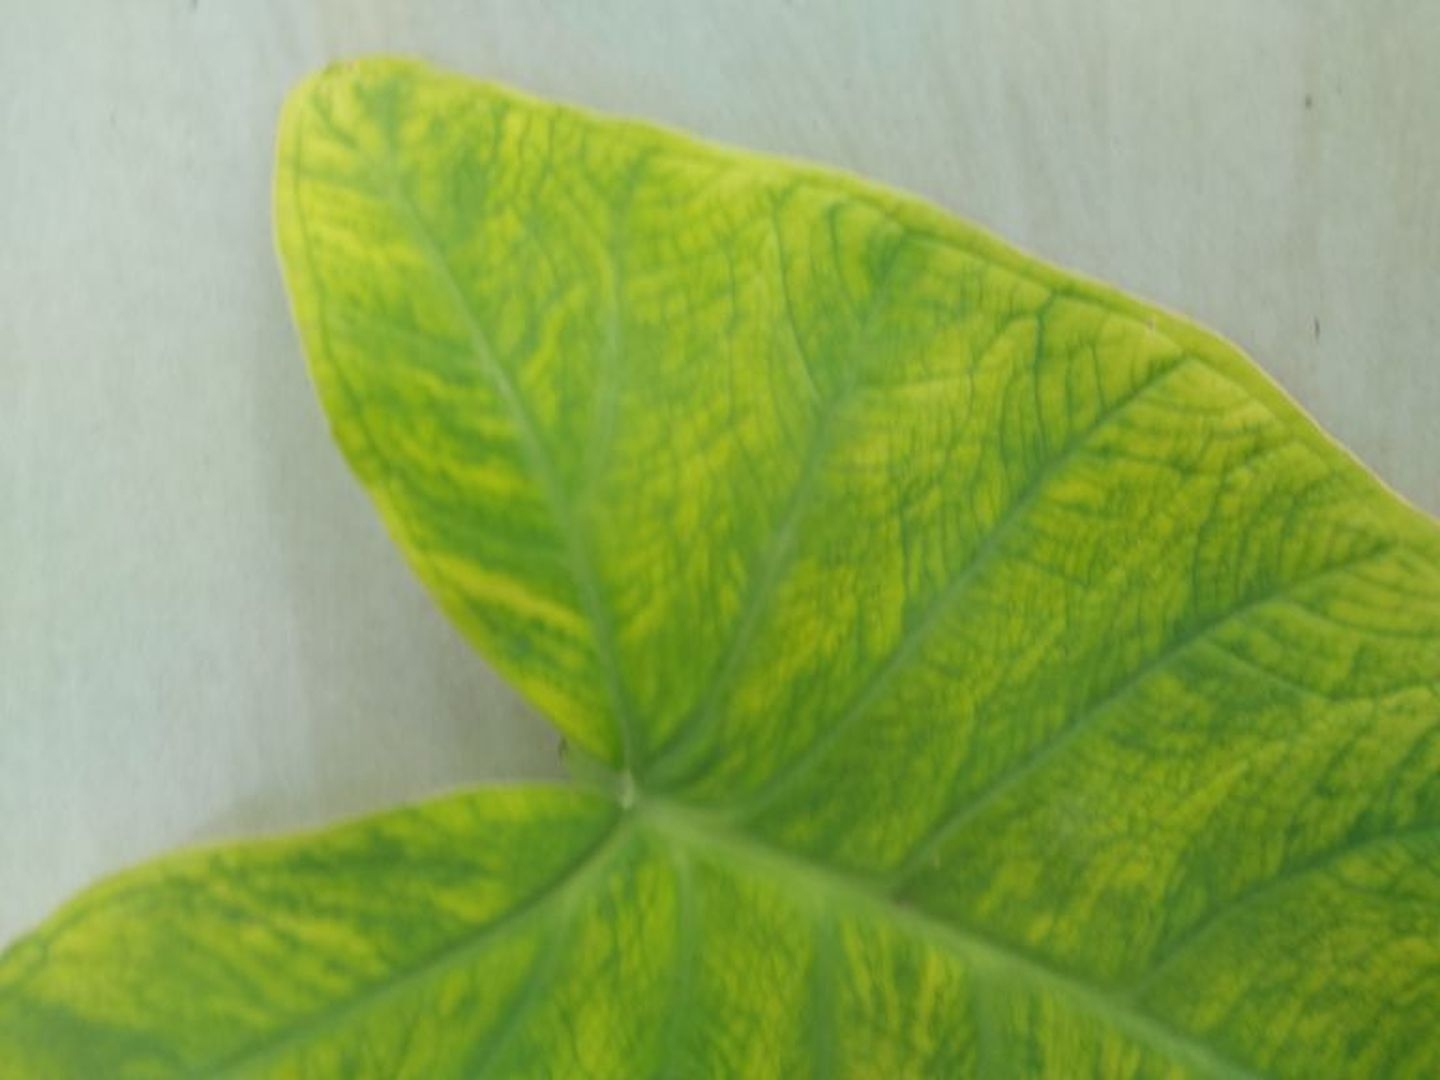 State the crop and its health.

taro, mosaic
